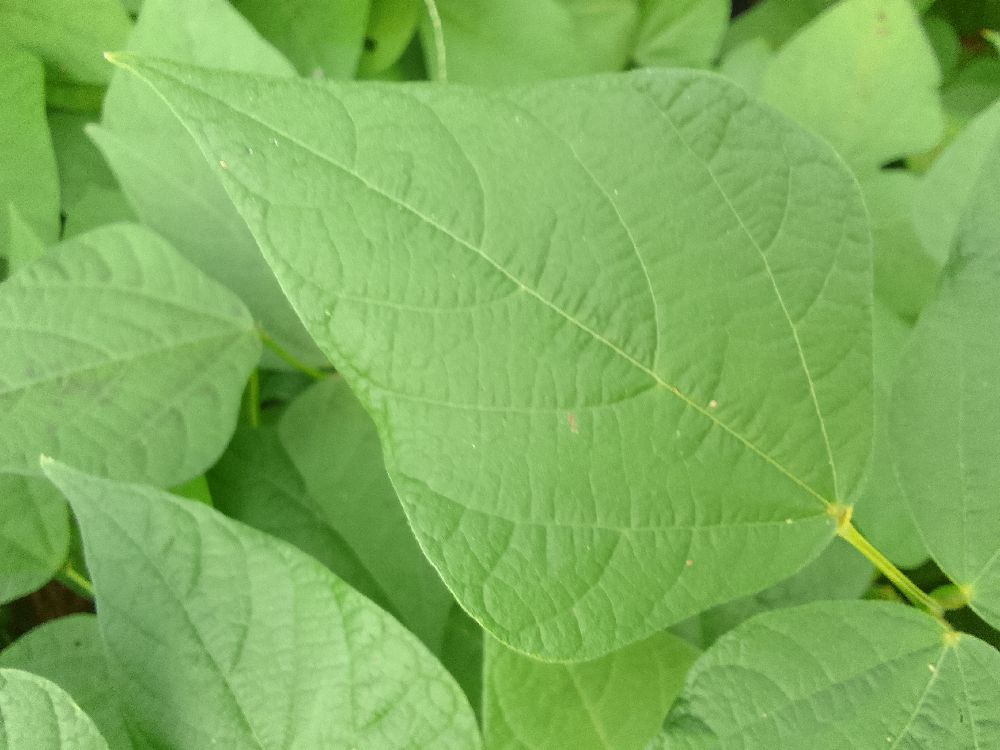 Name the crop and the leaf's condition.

common bean, healthy
